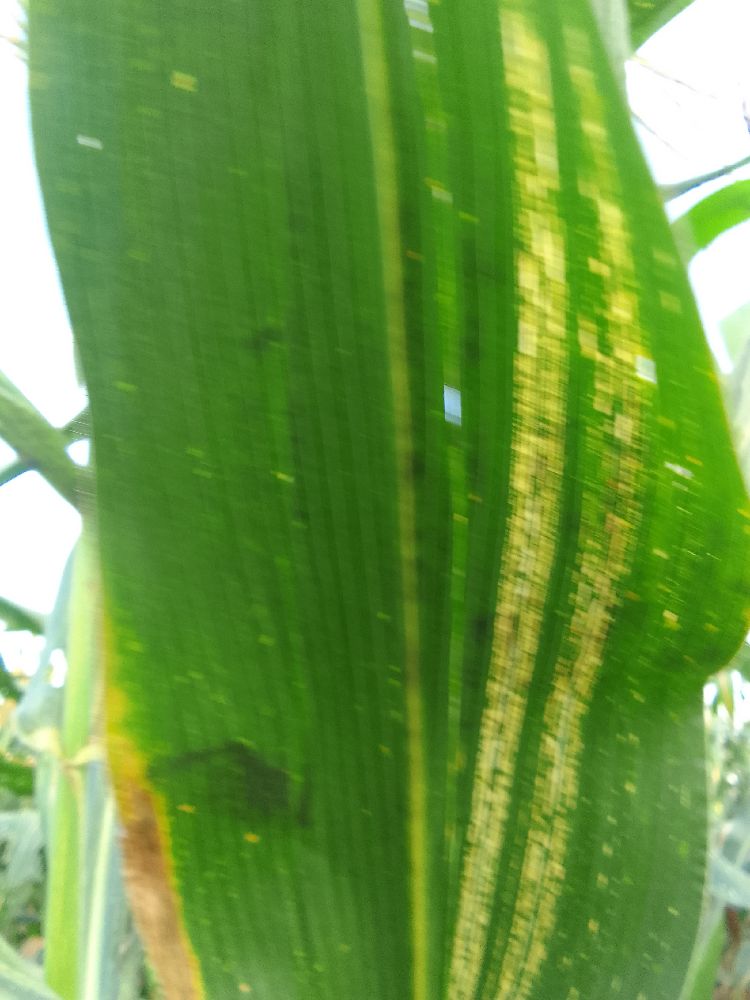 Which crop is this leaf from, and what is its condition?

maize, maize streak virus
